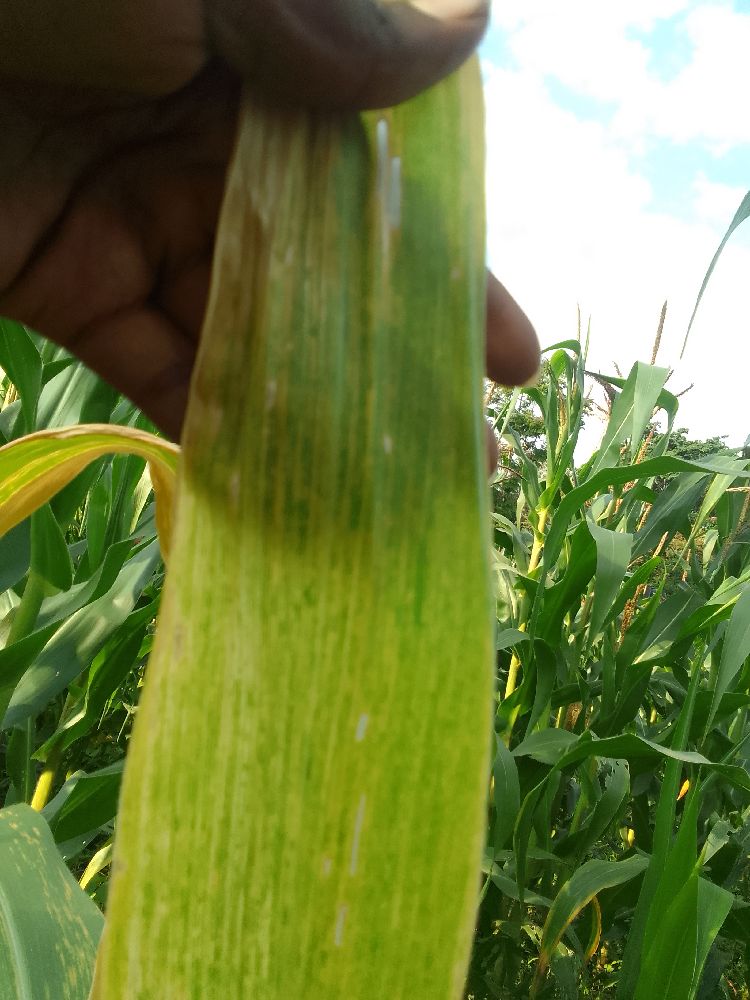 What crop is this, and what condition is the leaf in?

maize, maize lethal necrosis
